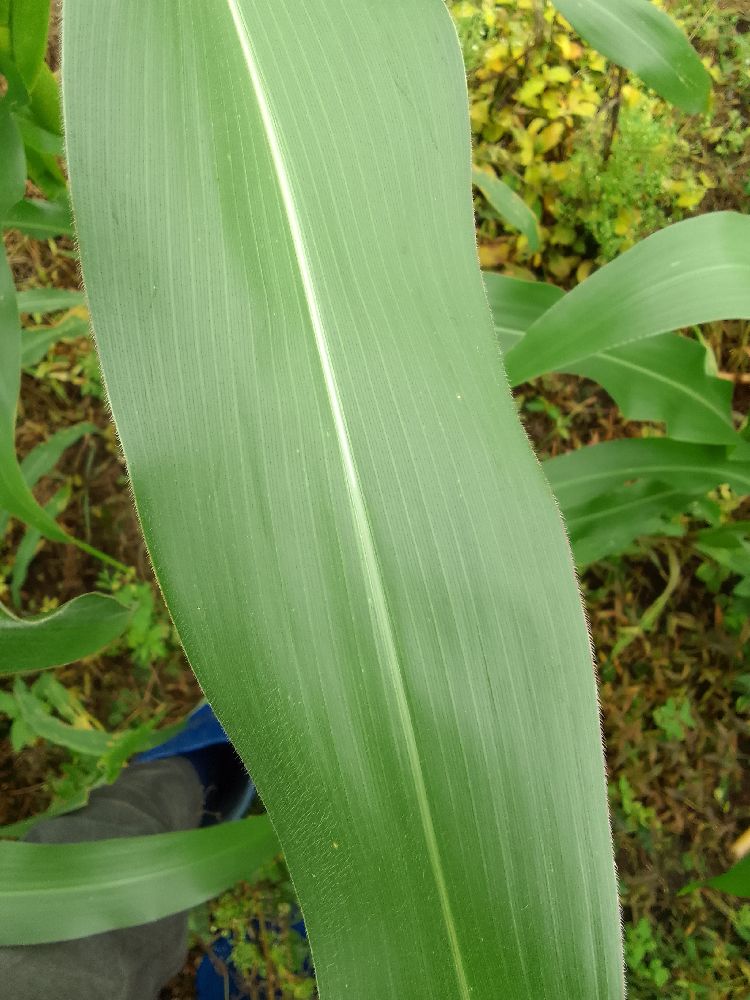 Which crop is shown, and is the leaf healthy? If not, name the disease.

maize, healthy
